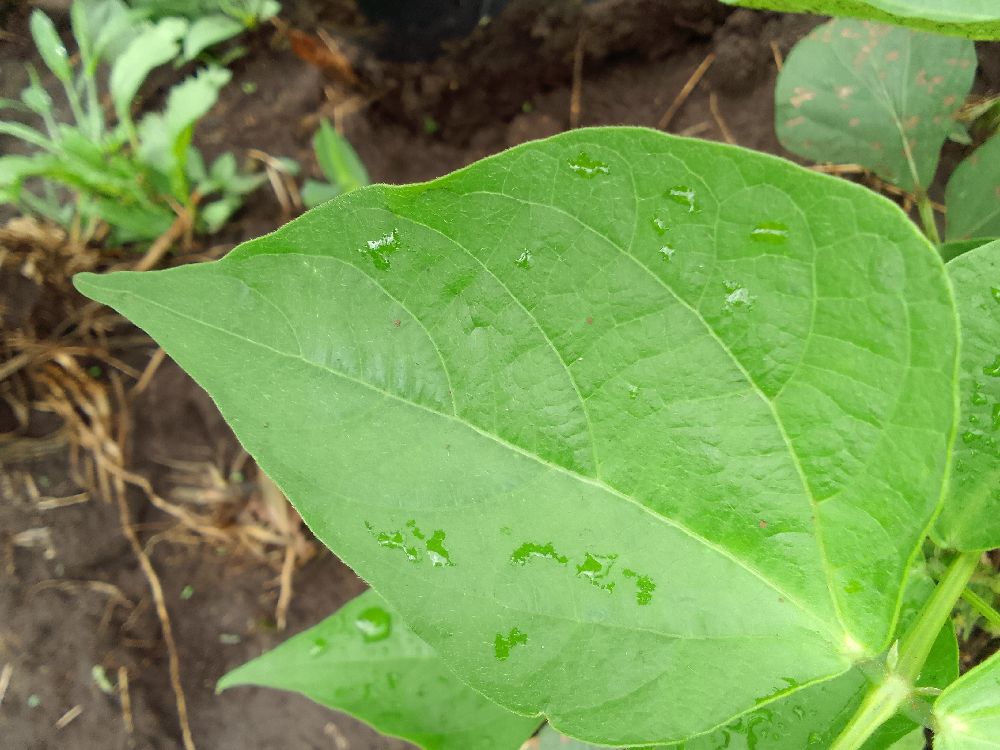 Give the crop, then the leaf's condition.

common bean, healthy
